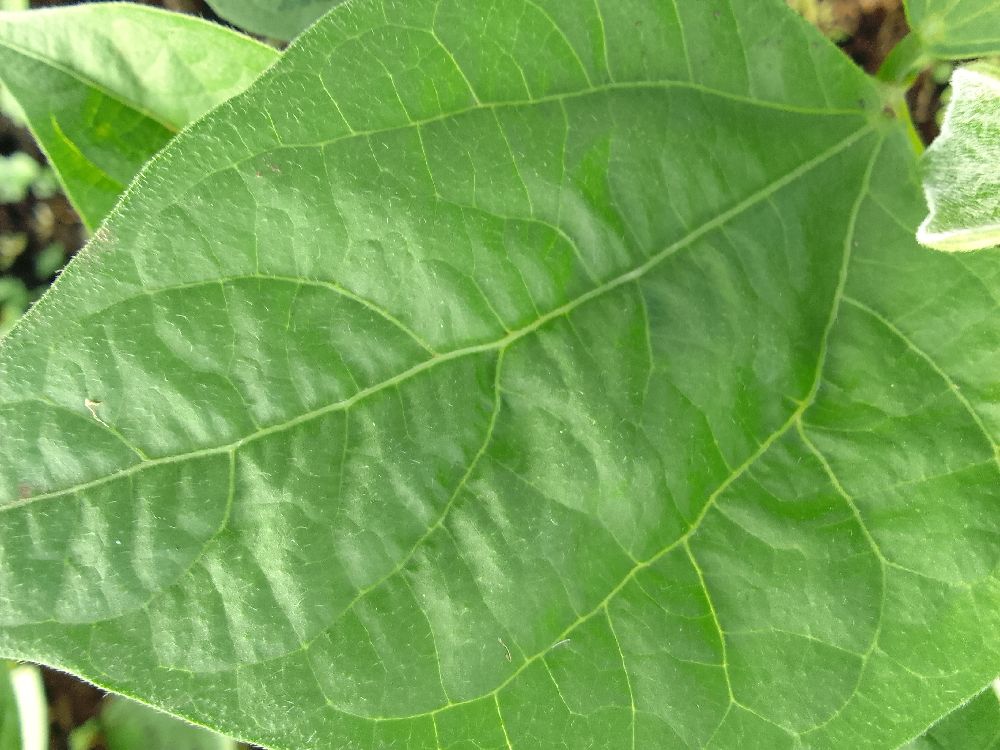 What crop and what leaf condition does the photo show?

common bean, healthy
